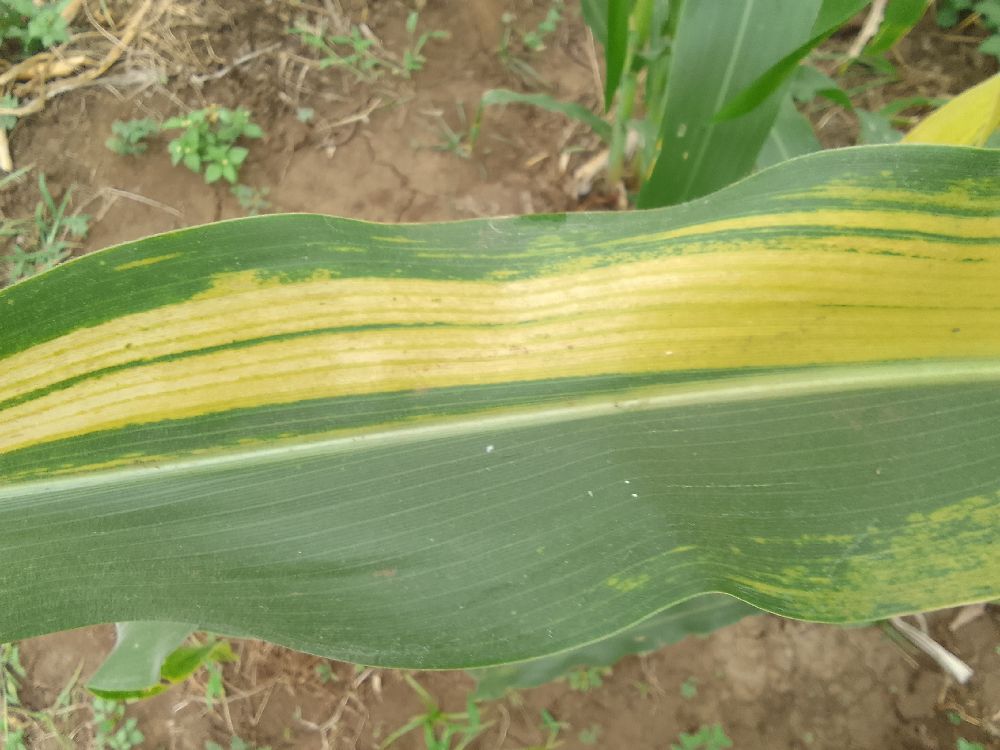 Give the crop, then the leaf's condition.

maize, maize lethal necrosis
